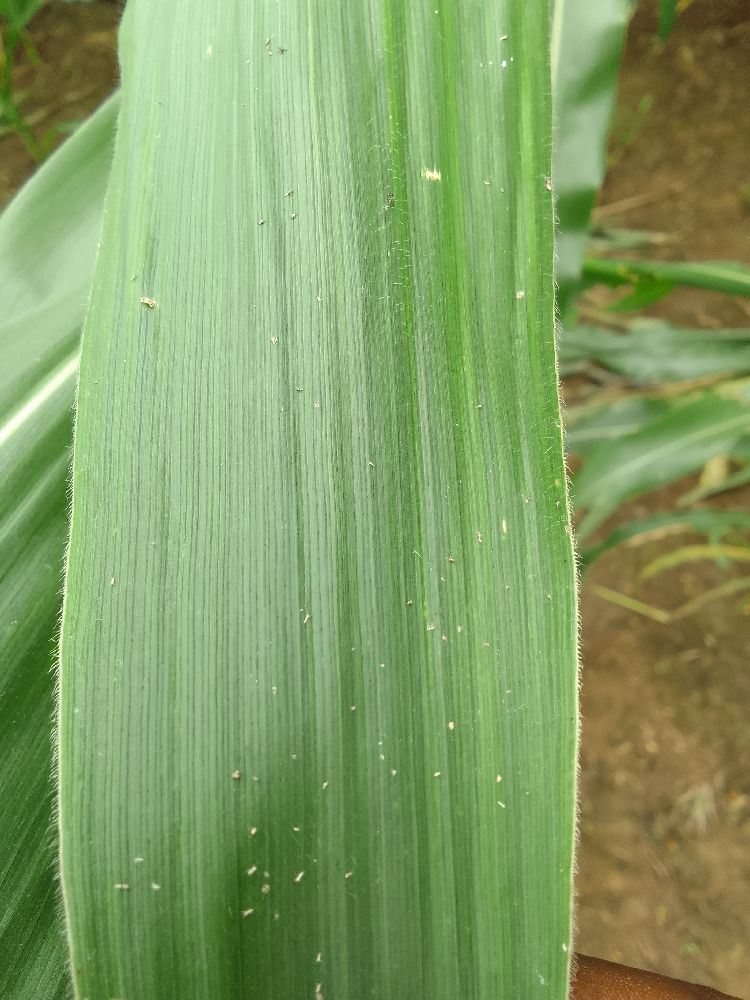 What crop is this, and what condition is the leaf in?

maize, healthy
